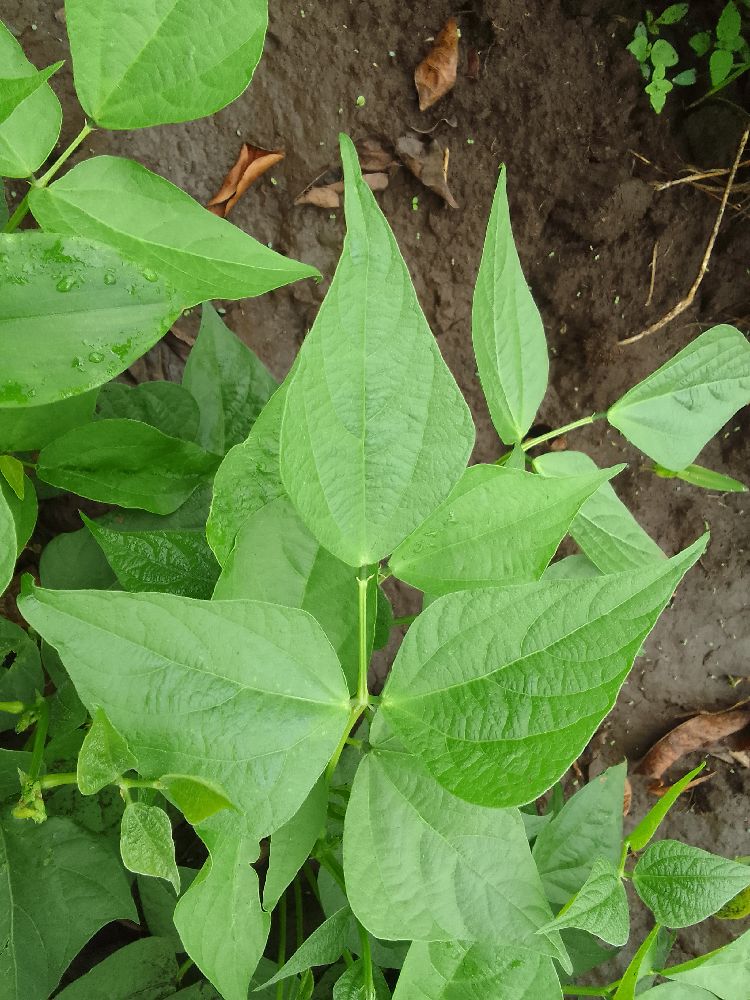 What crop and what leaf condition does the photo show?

common bean, healthy
